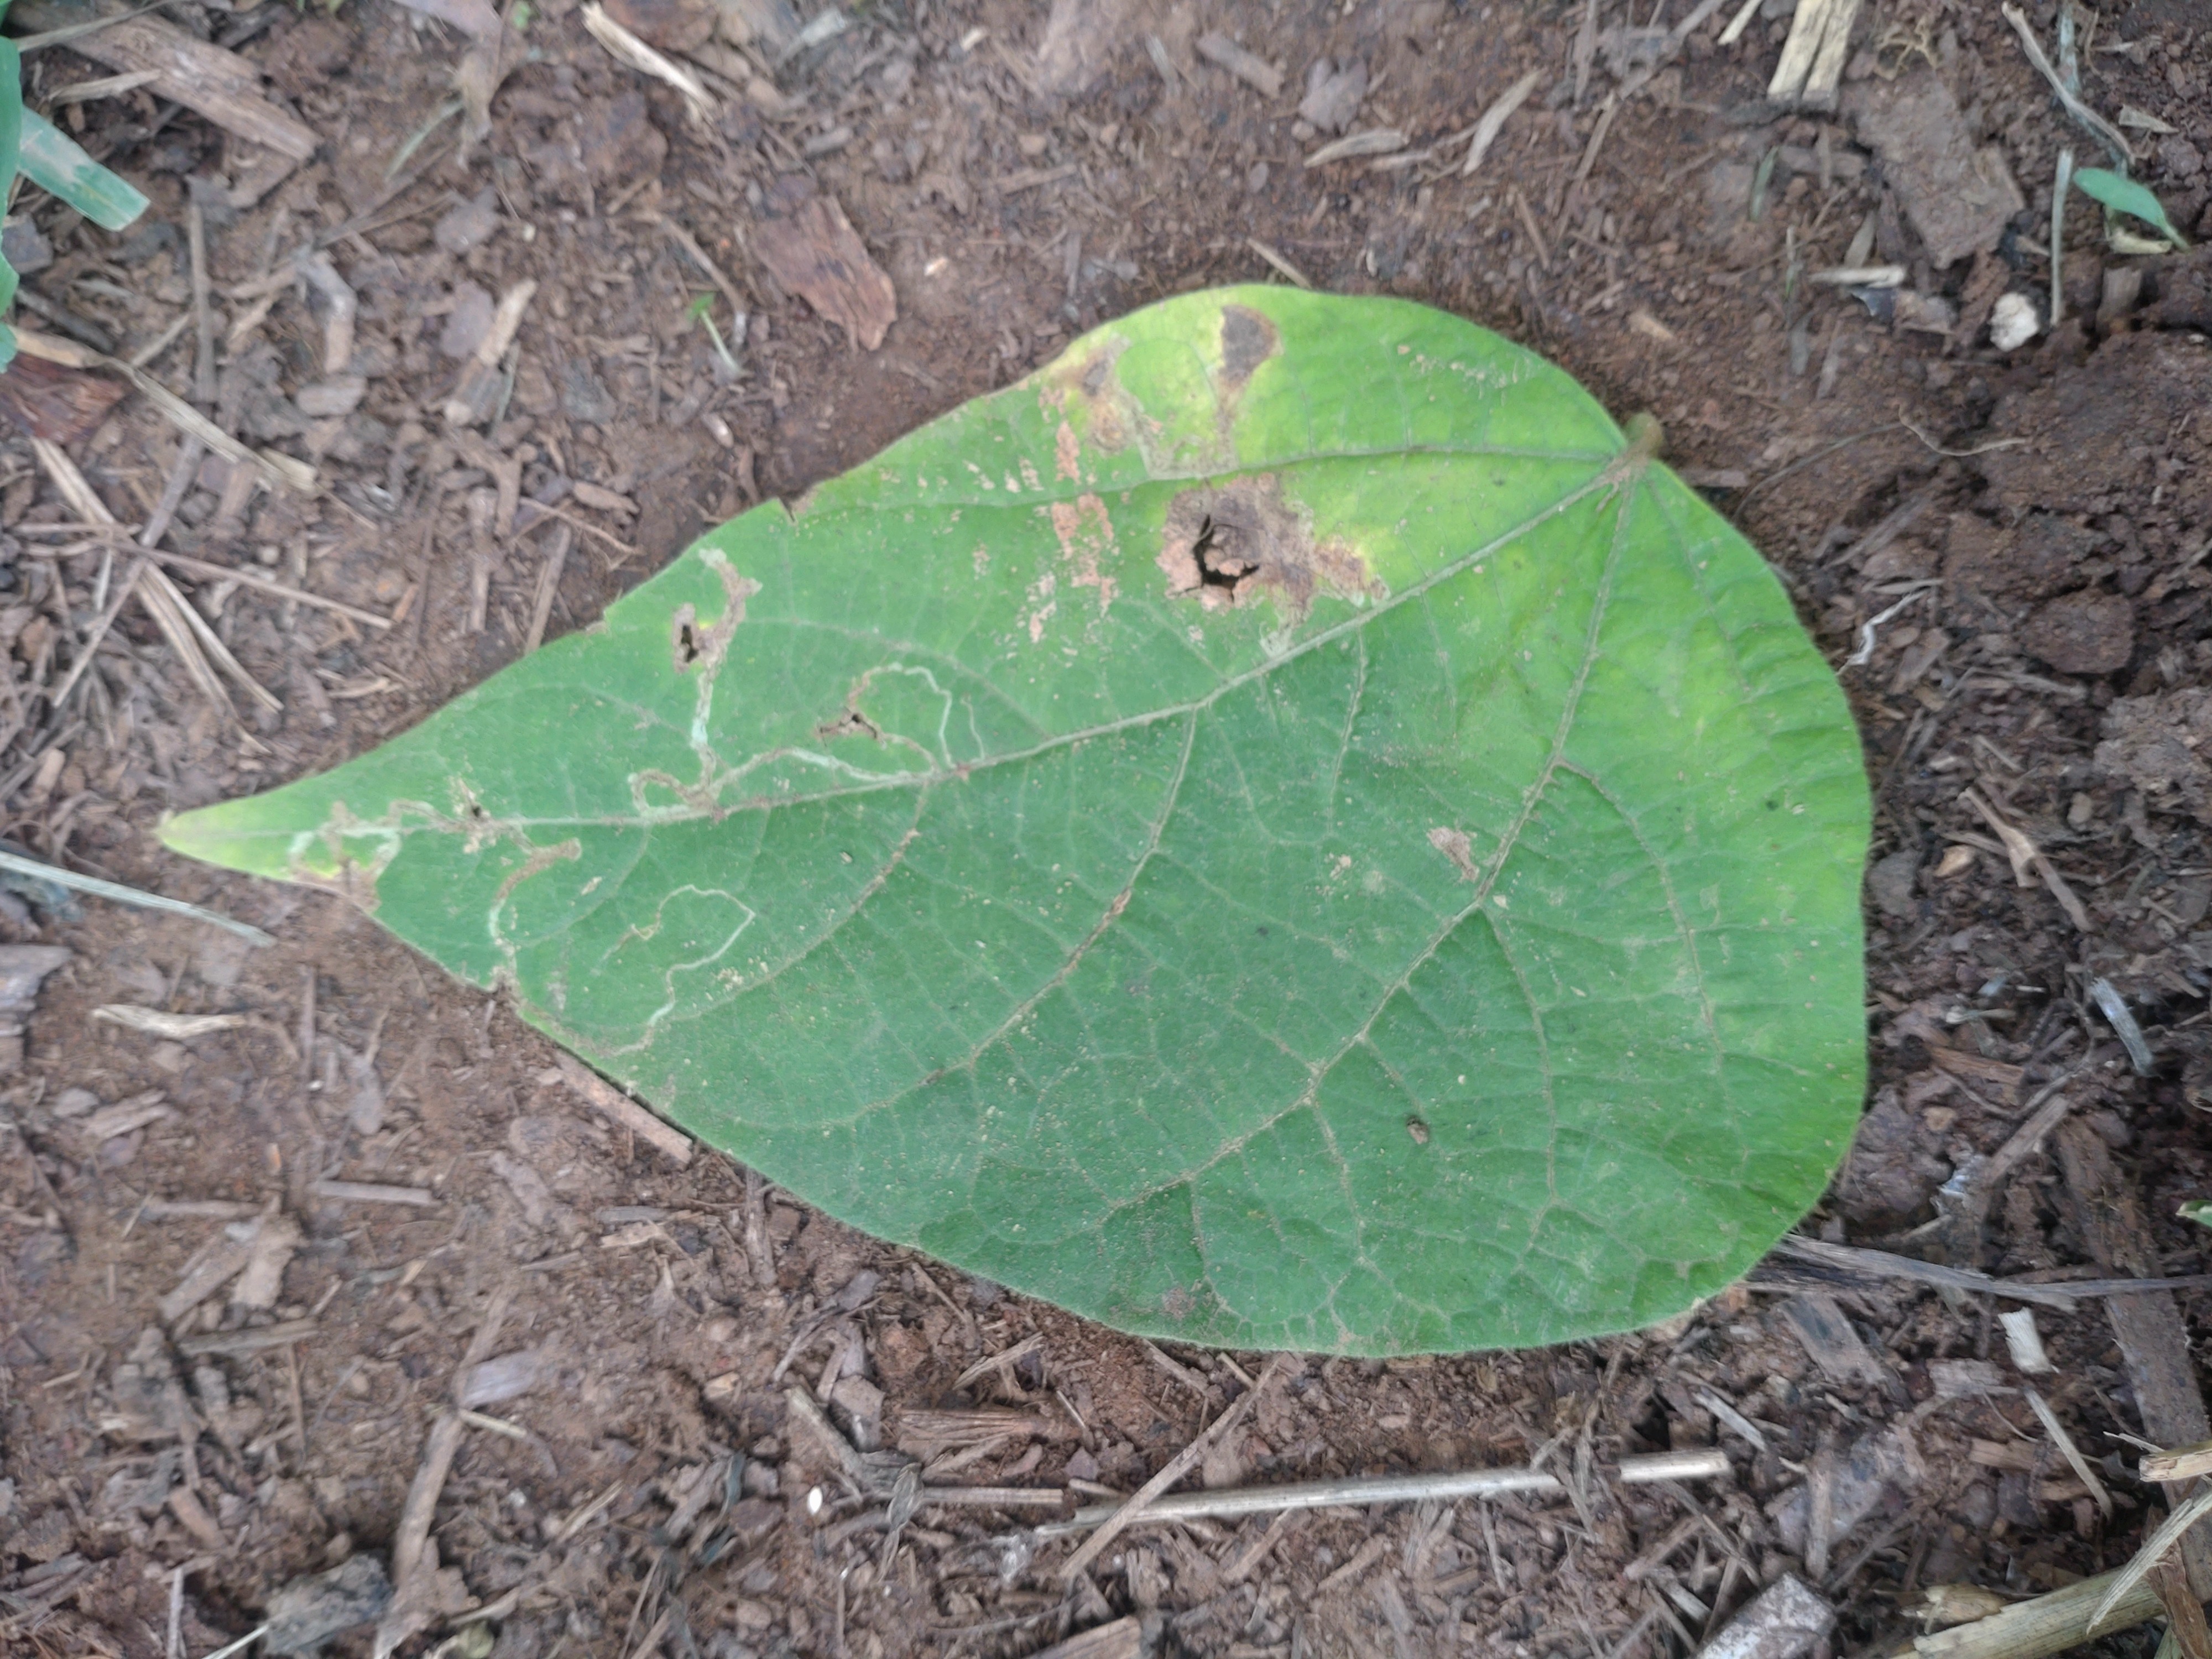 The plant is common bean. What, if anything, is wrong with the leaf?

anthracnose
